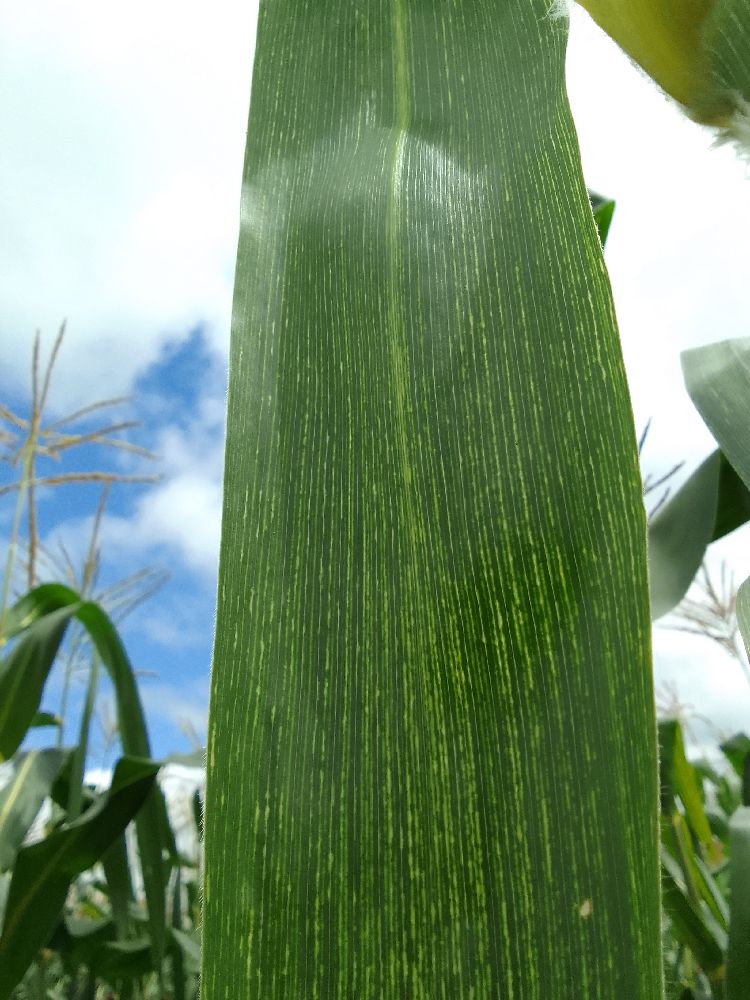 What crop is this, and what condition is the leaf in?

maize, maize streak virus
